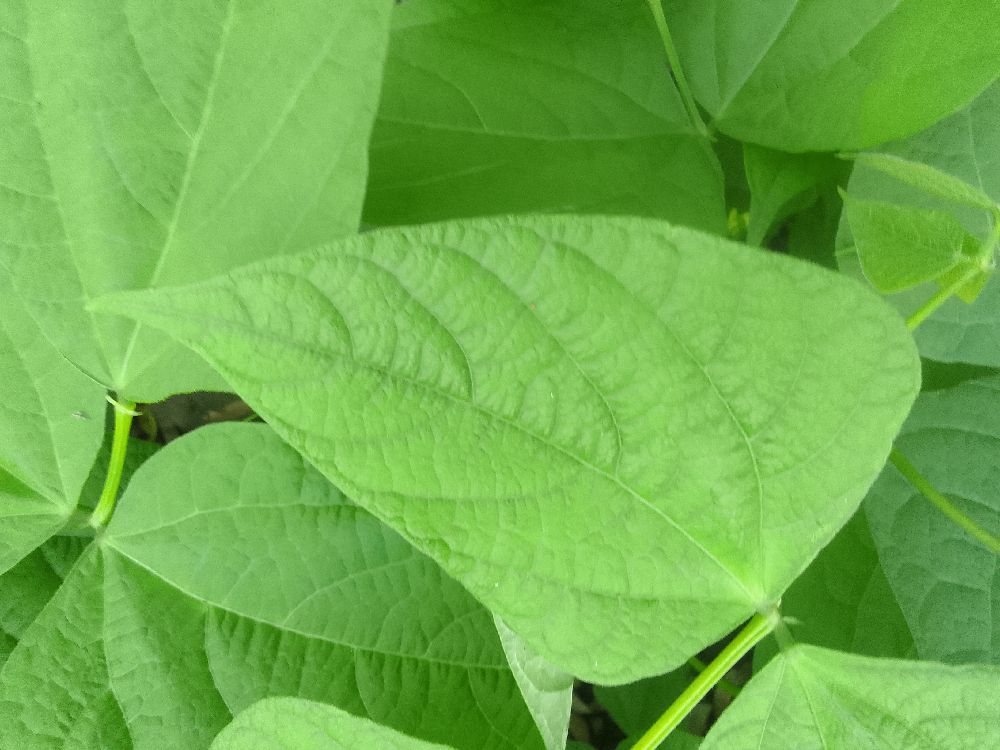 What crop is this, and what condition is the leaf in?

common bean, healthy
